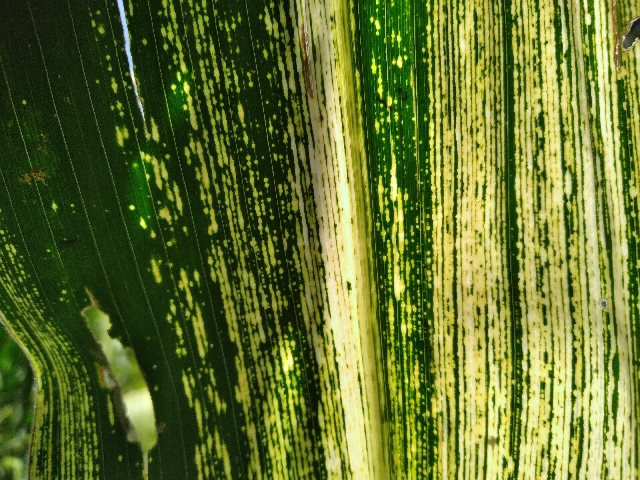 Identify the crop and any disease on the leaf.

maize, maize streak virus
